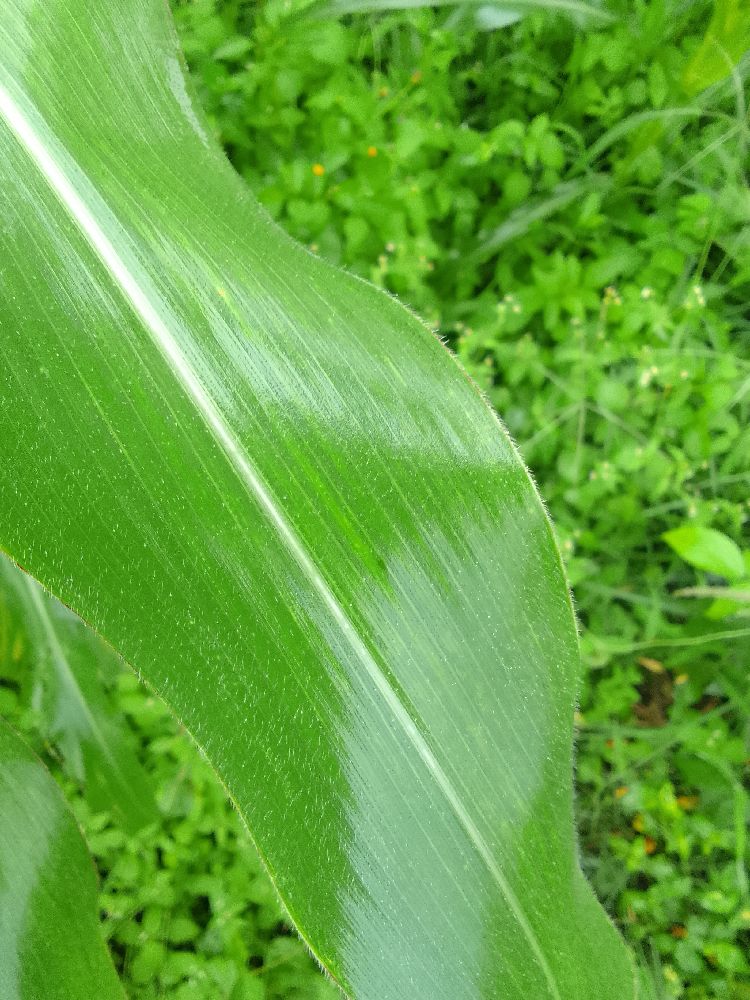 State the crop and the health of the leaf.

maize, healthy
